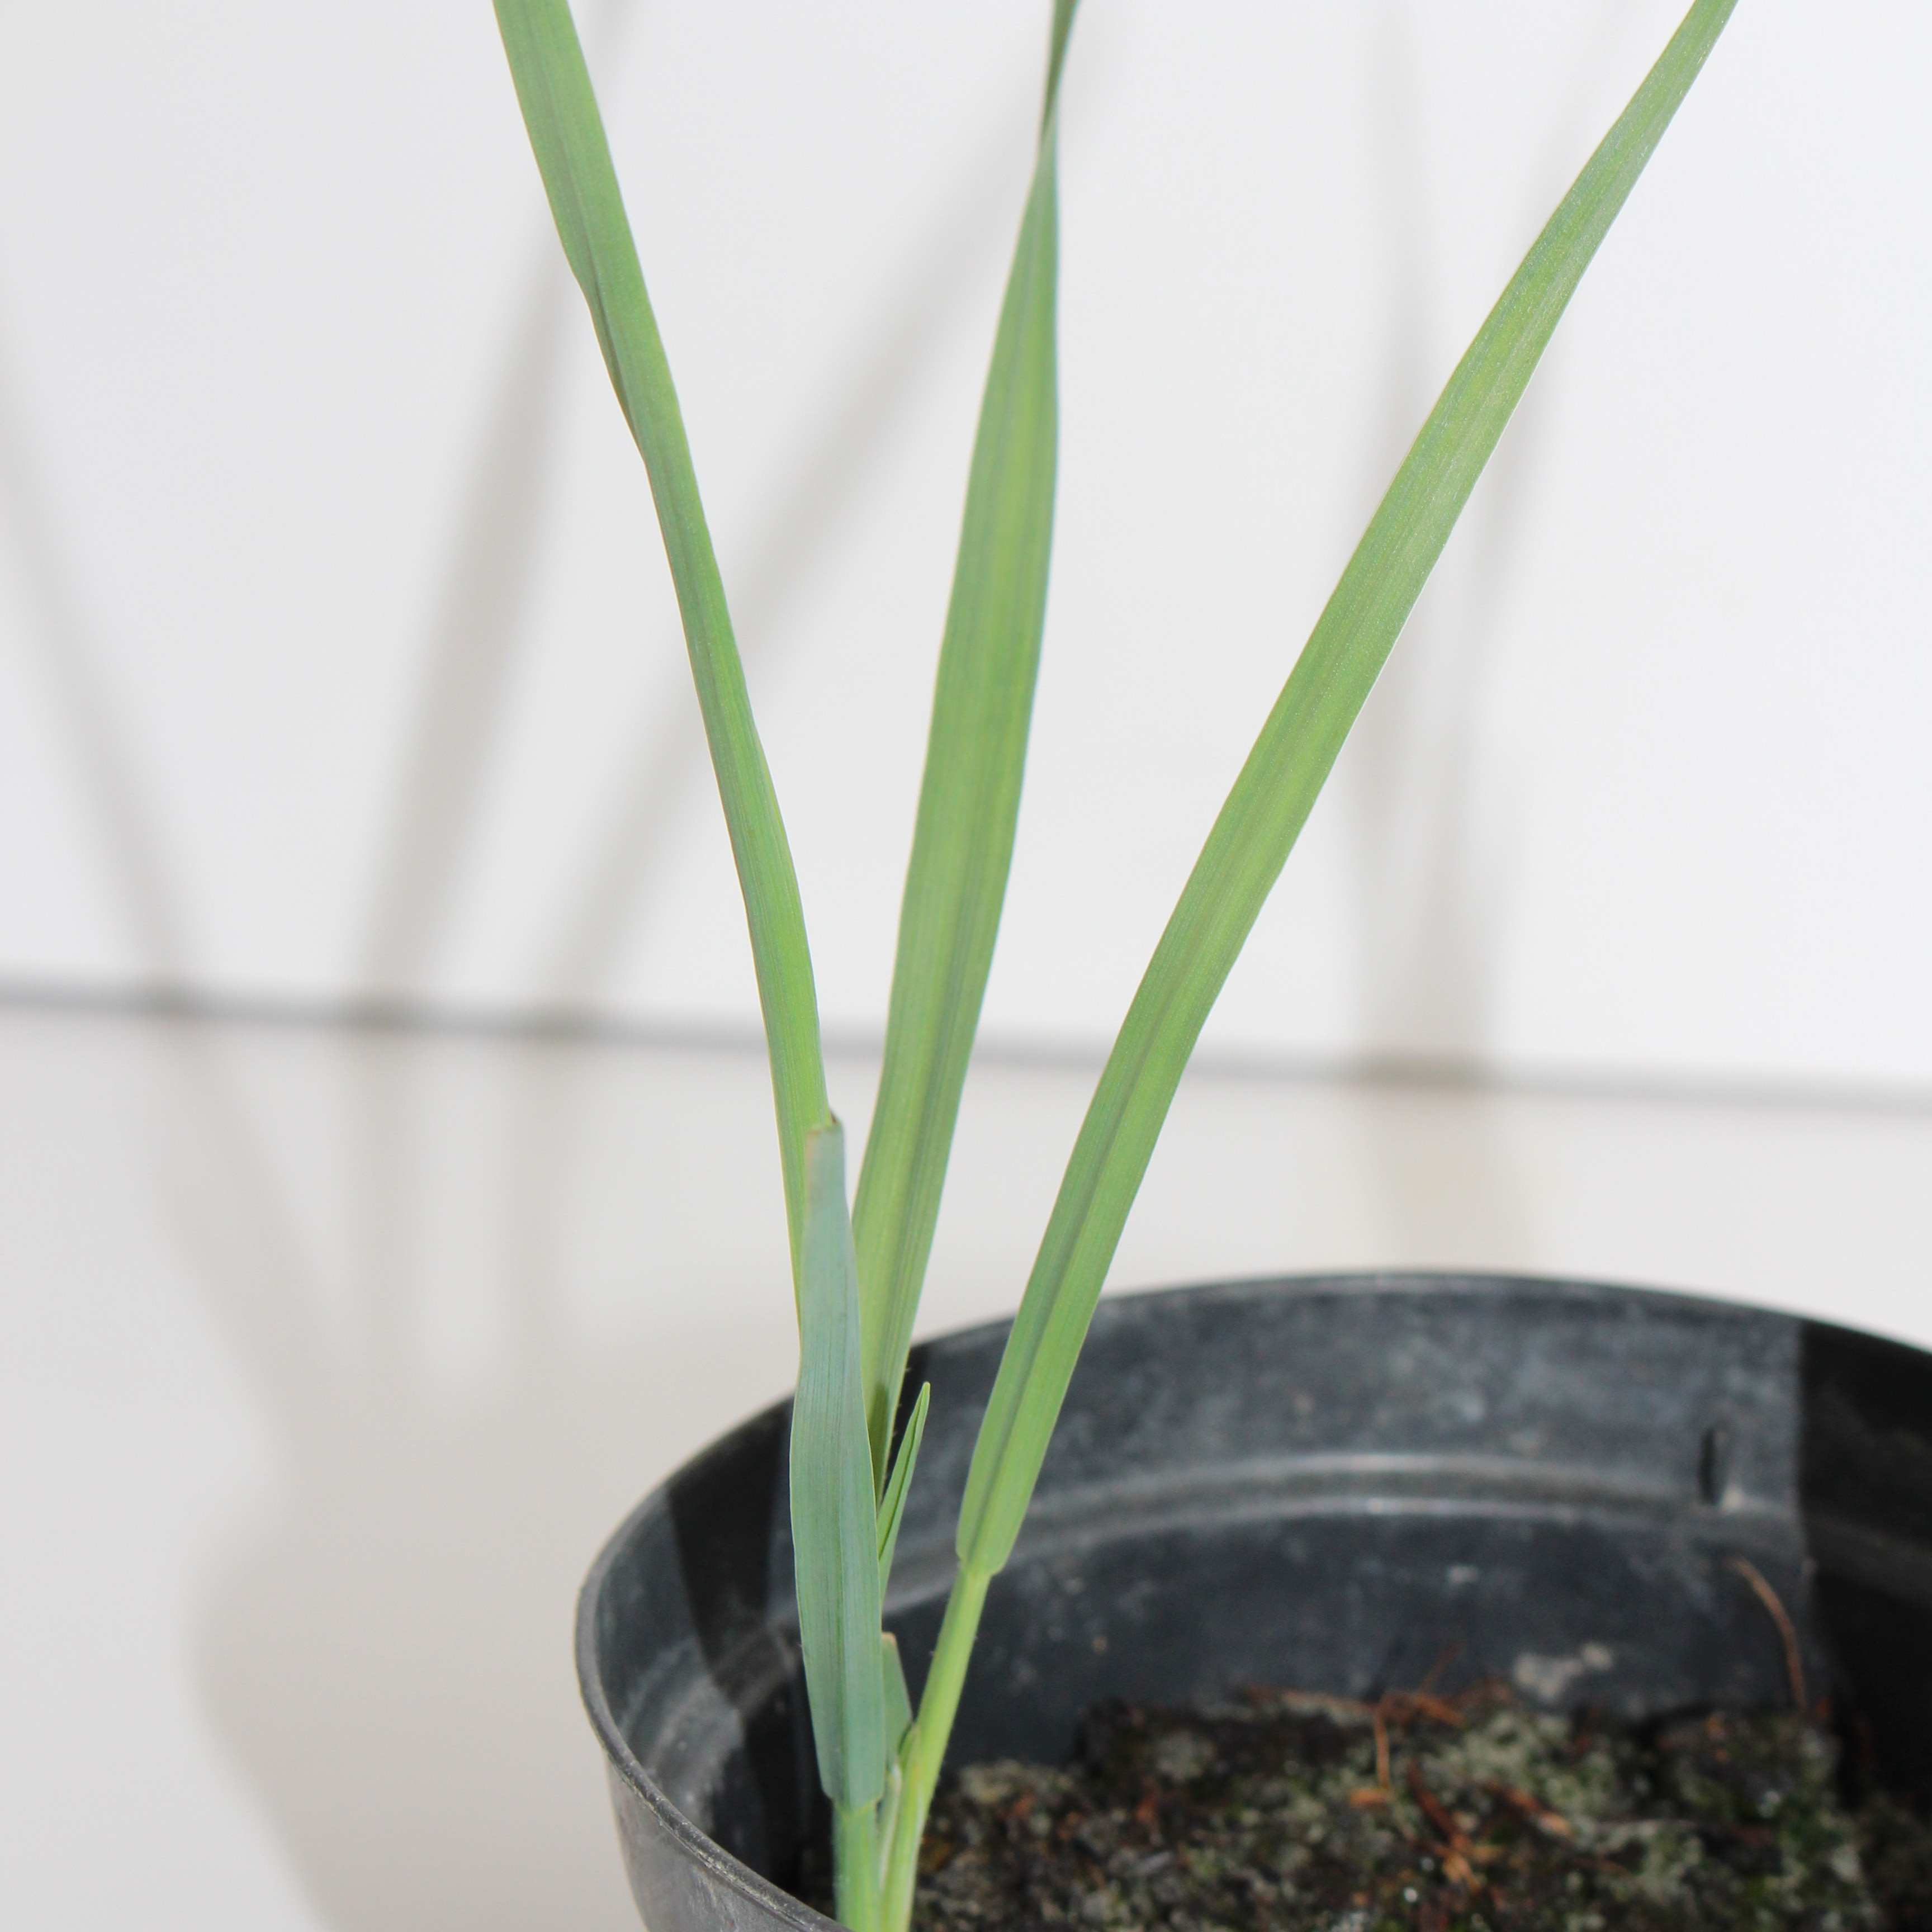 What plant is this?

Avena sterilis
